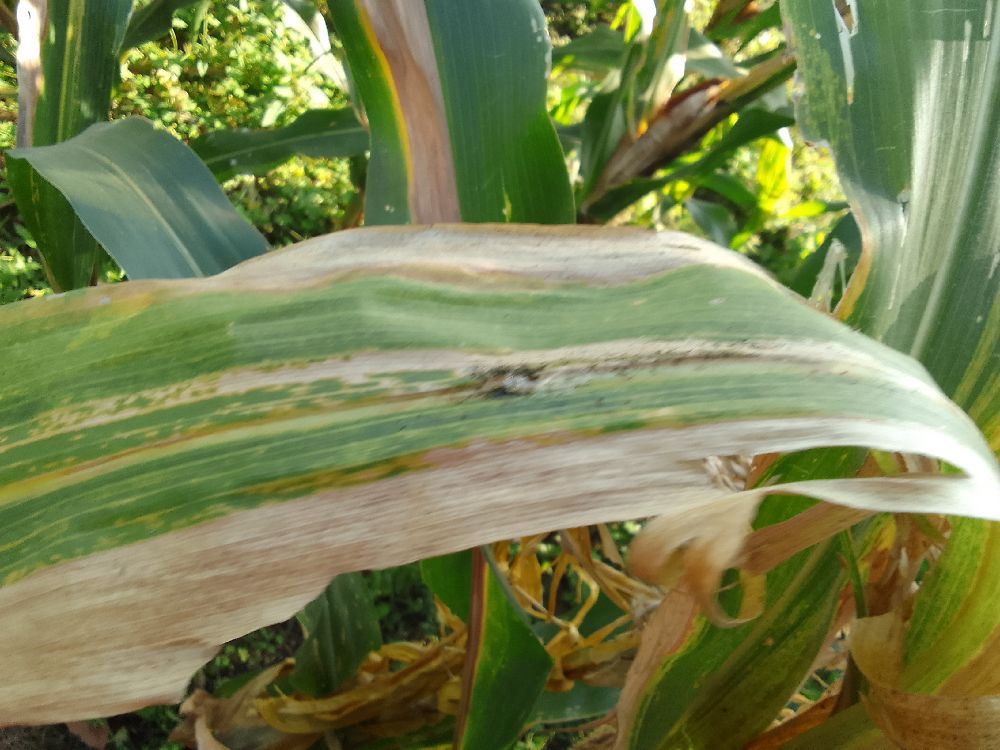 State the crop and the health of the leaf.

maize, maize lethal necrosis
